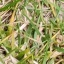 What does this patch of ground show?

grass
